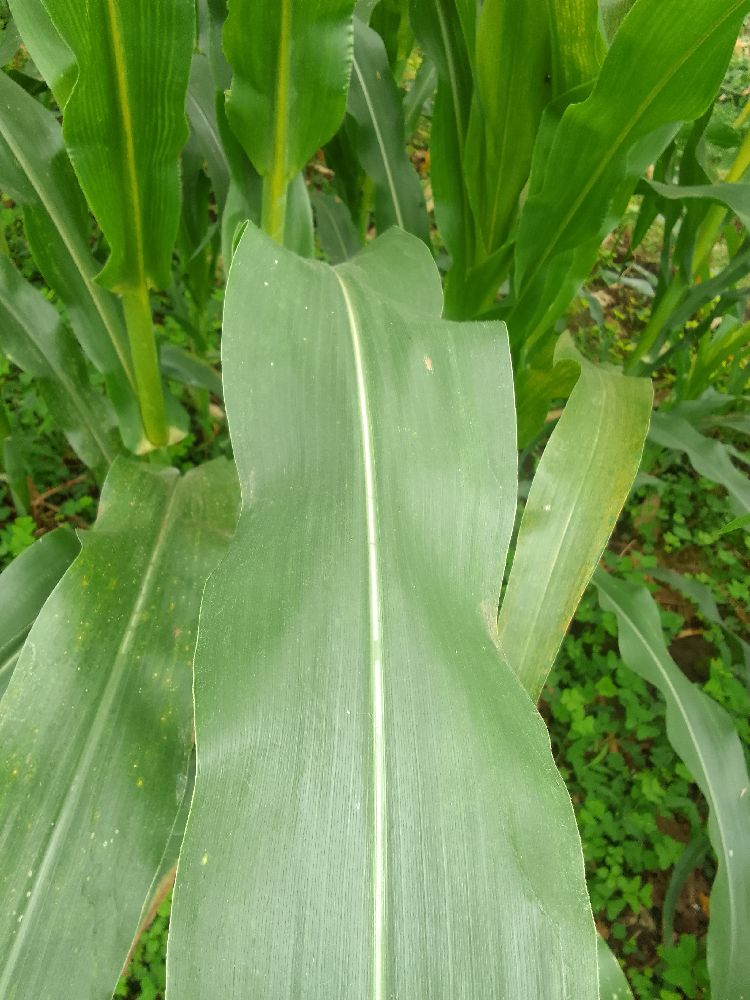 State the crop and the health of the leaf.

maize, healthy
